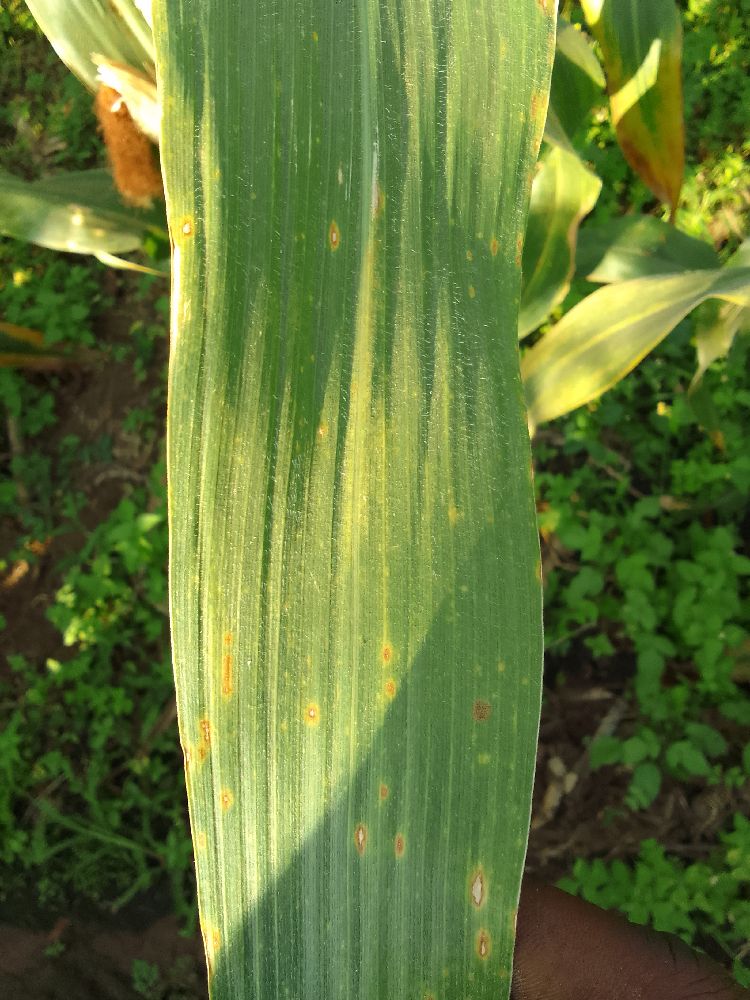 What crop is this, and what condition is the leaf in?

maize, maize lethal necrosis
